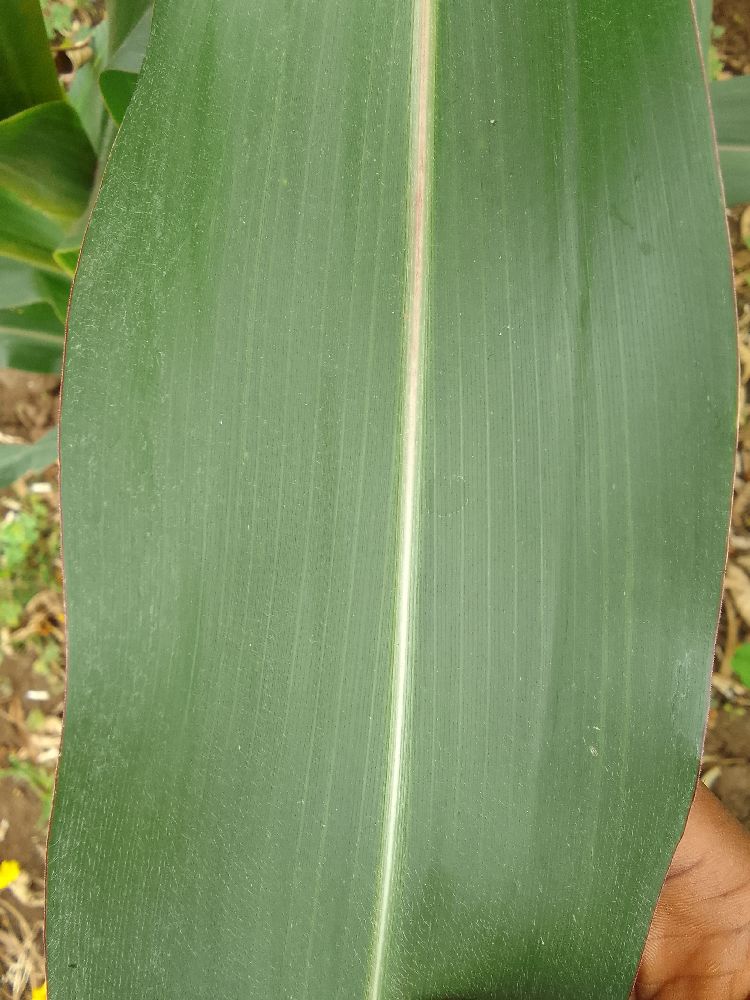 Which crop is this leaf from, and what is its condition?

maize, healthy
